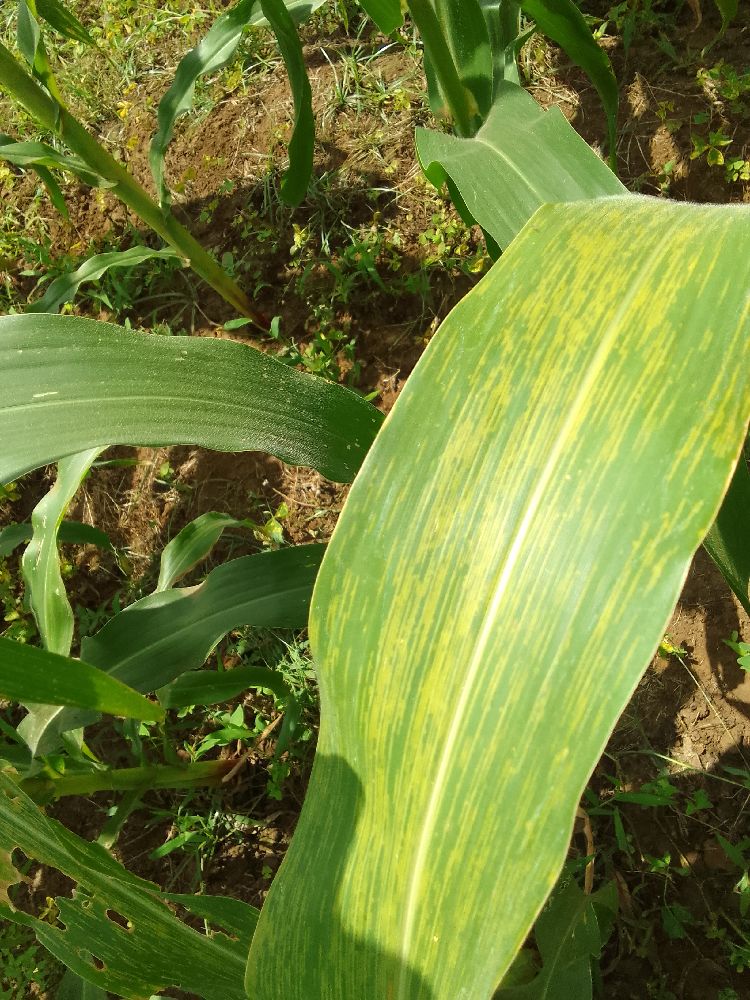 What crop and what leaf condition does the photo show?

maize, maize lethal necrosis
